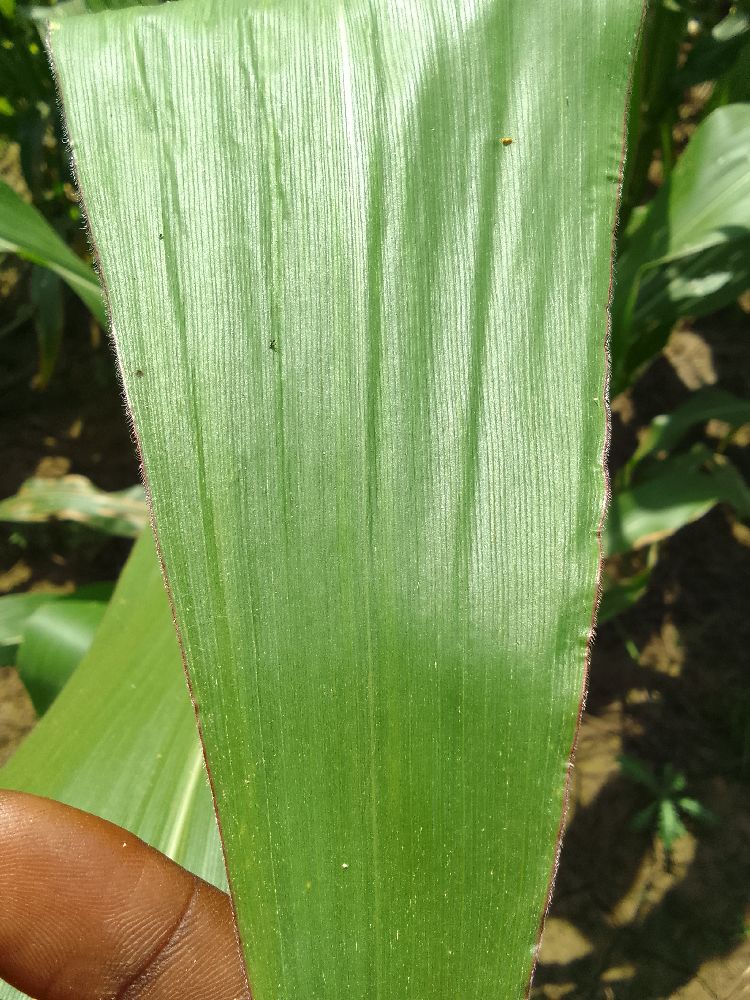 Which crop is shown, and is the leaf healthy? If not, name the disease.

maize, healthy
